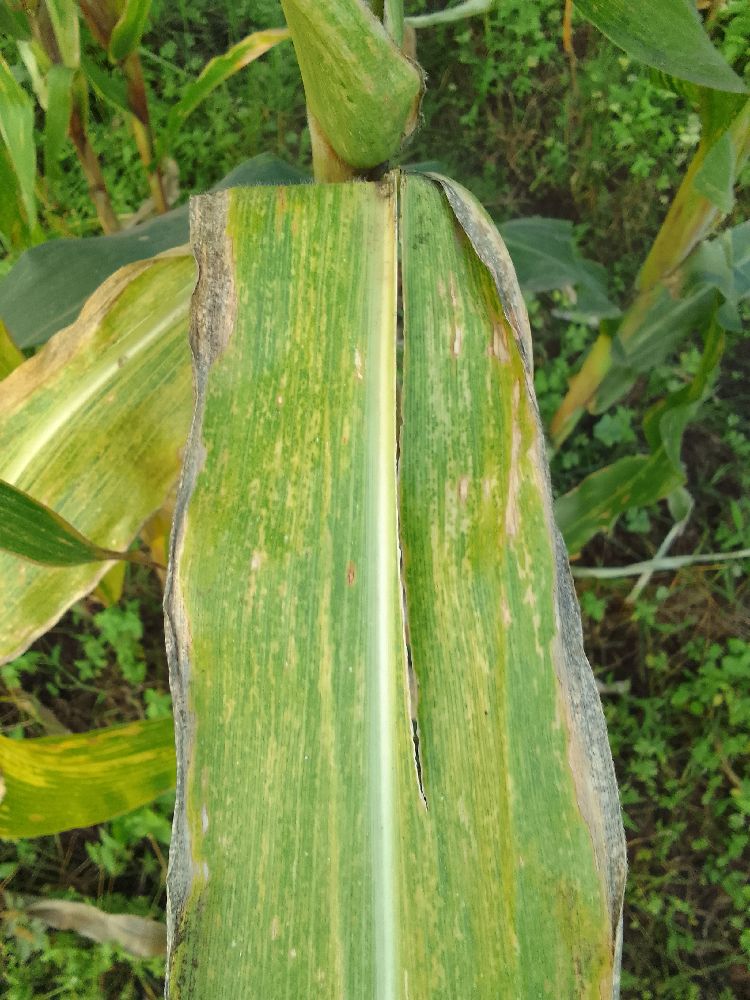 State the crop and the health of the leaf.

maize, maize lethal necrosis
